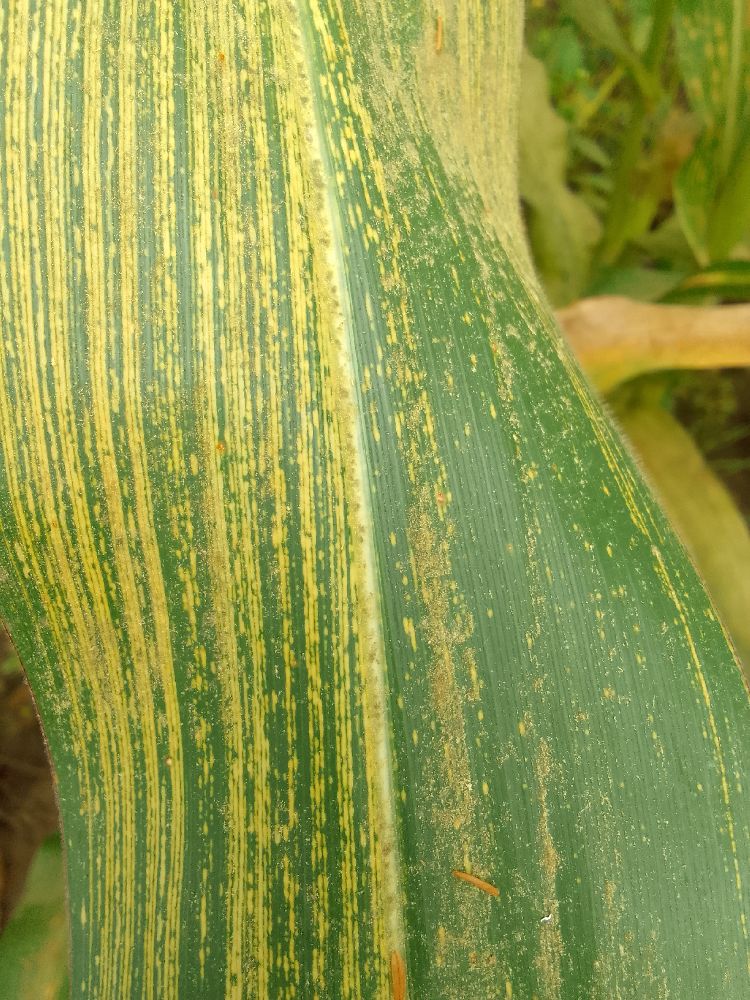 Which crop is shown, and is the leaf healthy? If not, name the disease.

maize, maize streak virus
